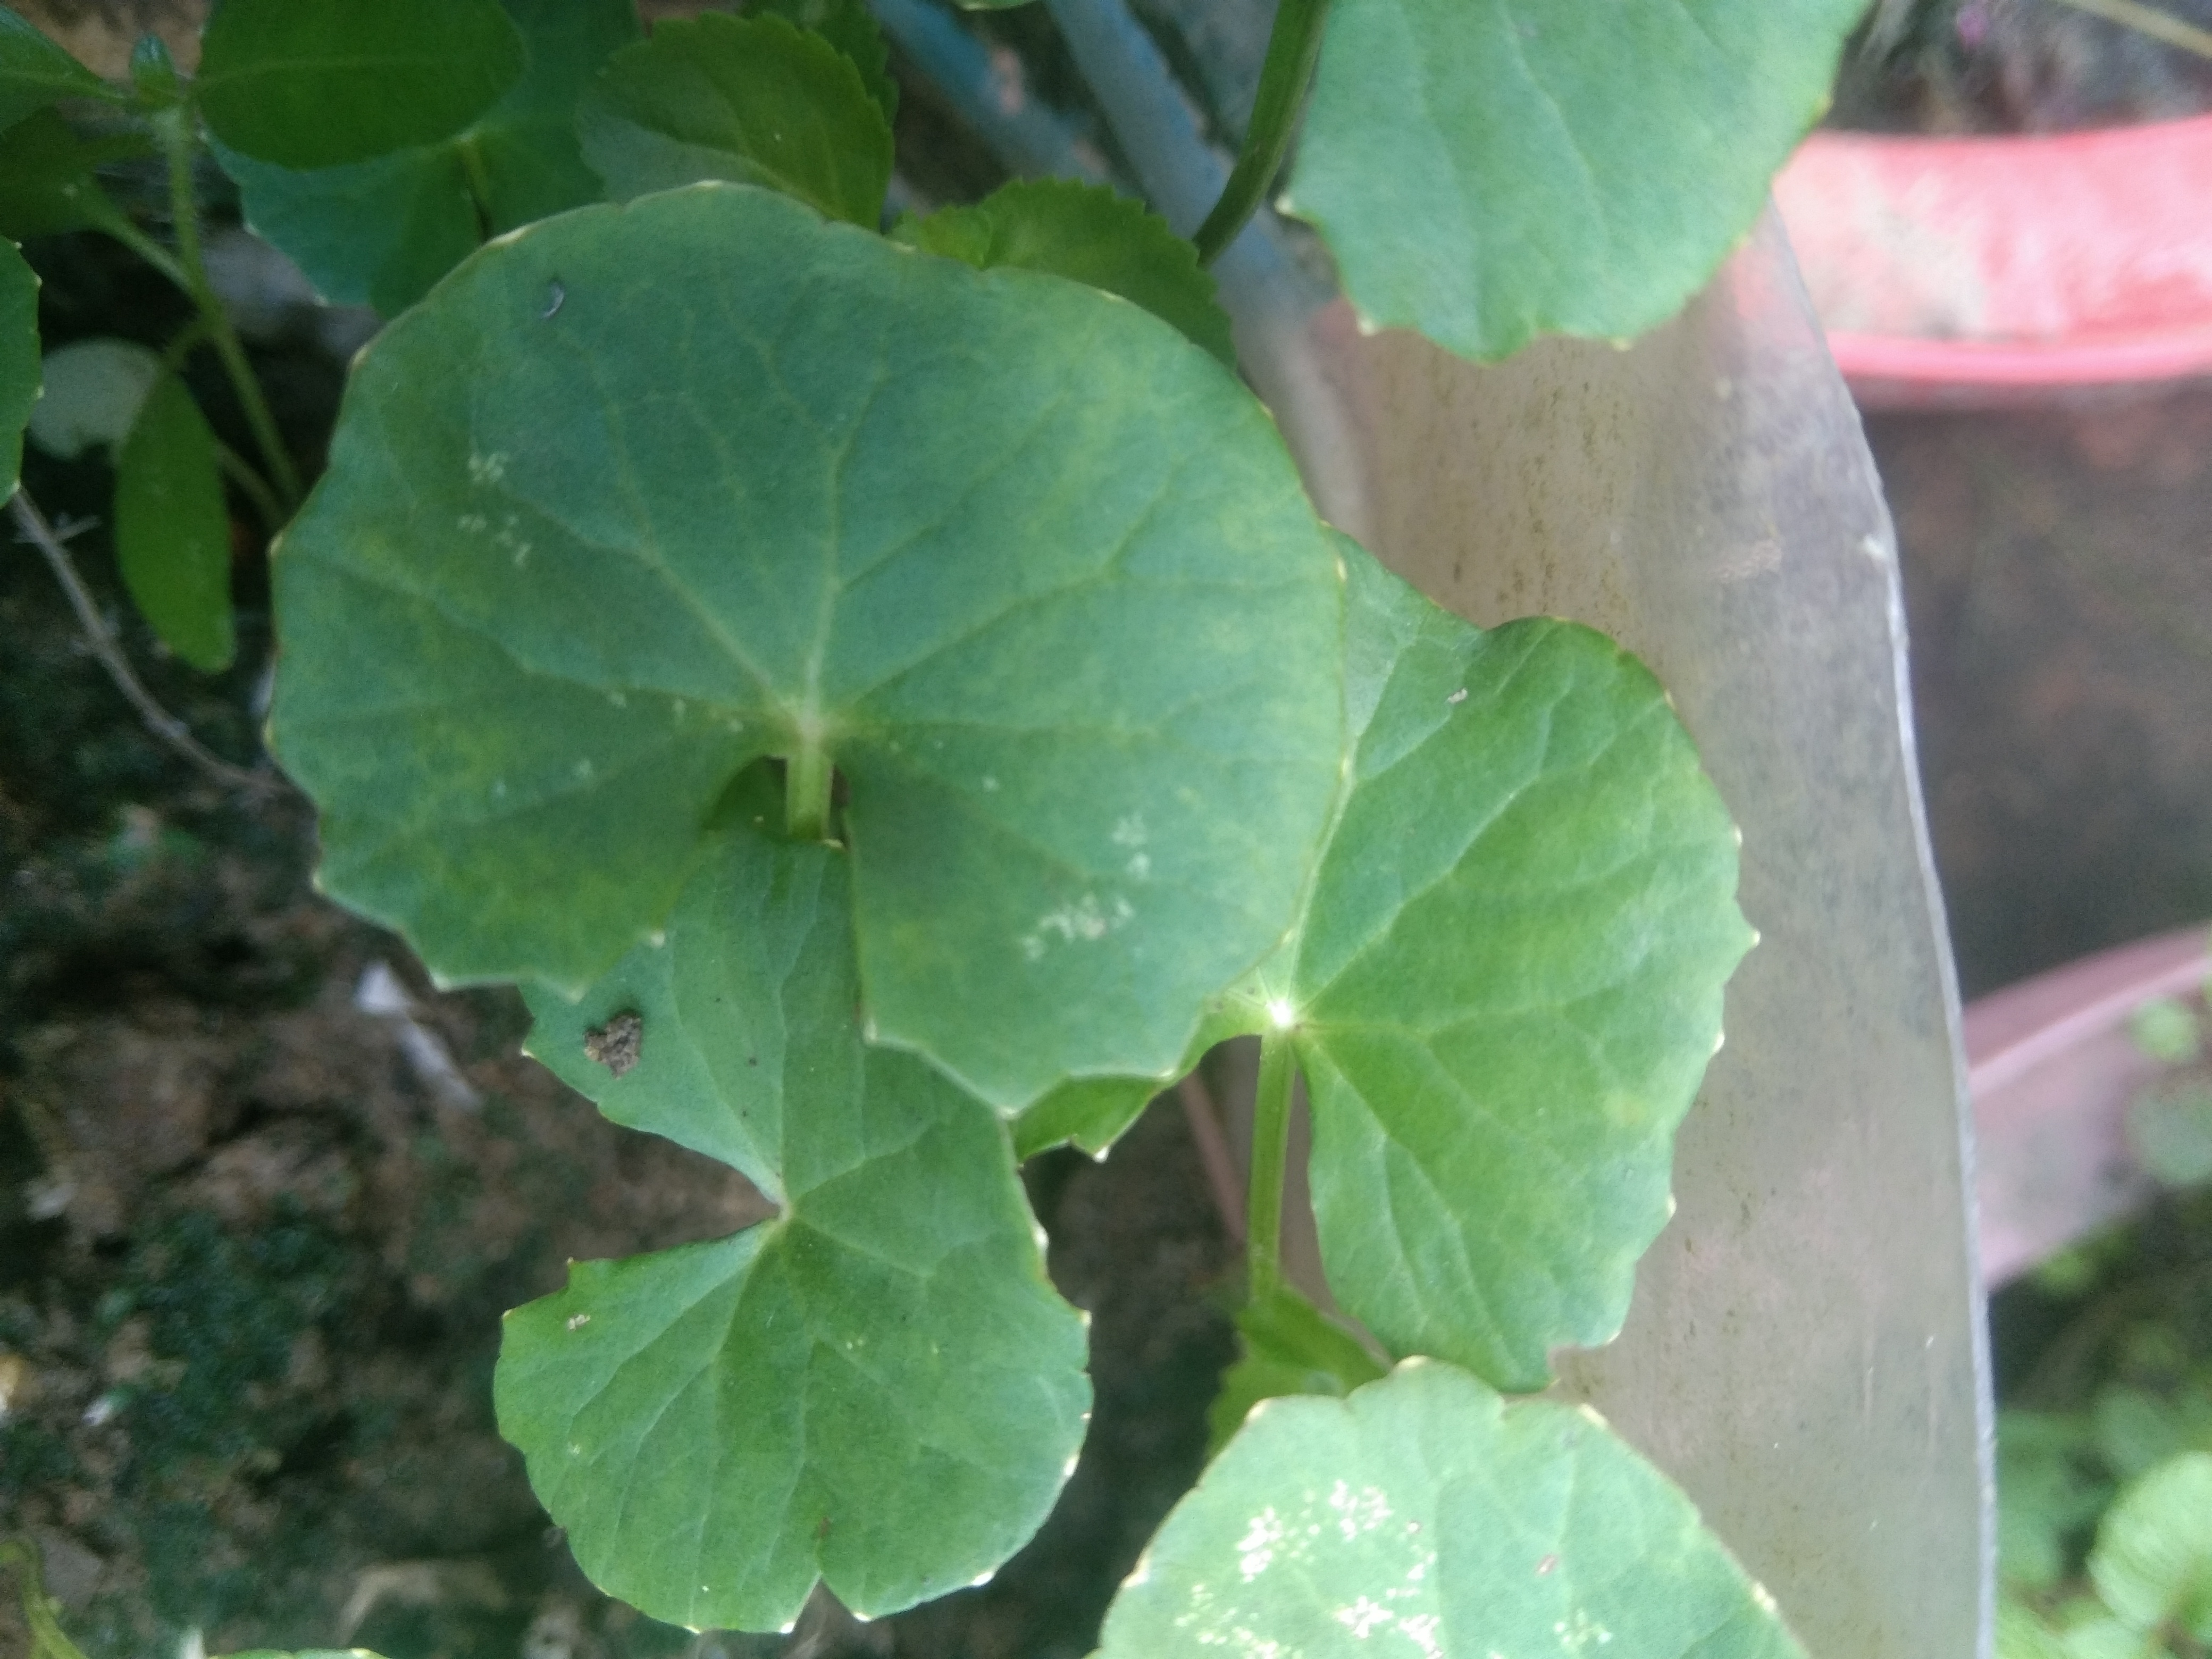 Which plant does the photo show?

thankuni
